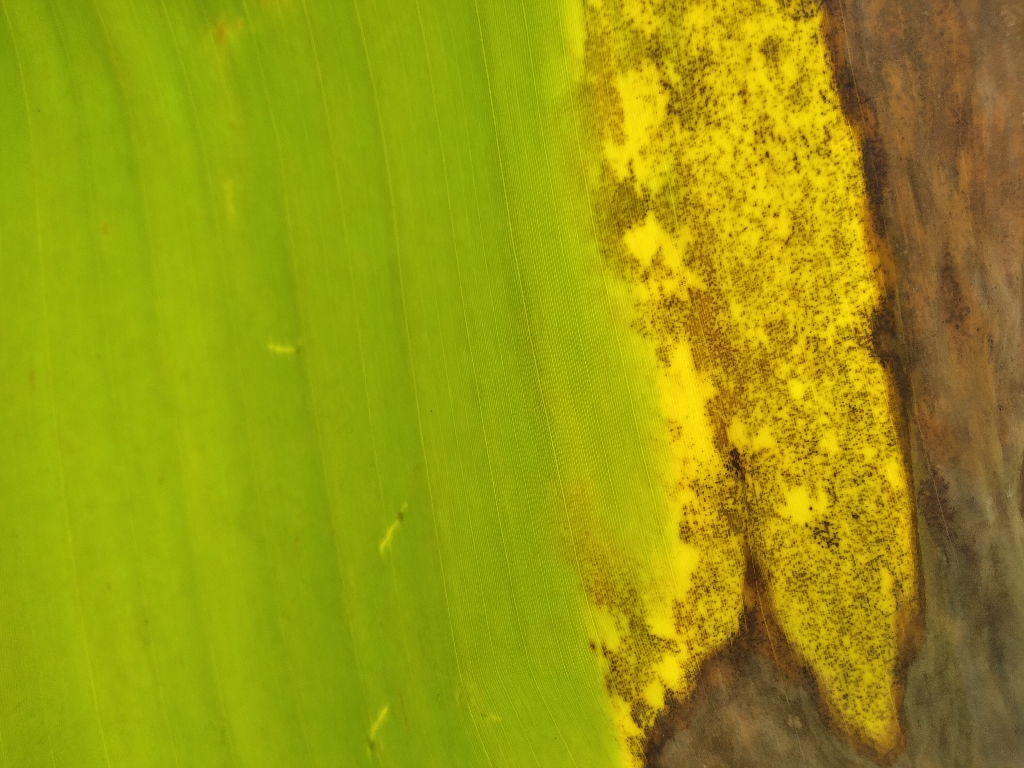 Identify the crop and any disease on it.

banana, black sigatoka
